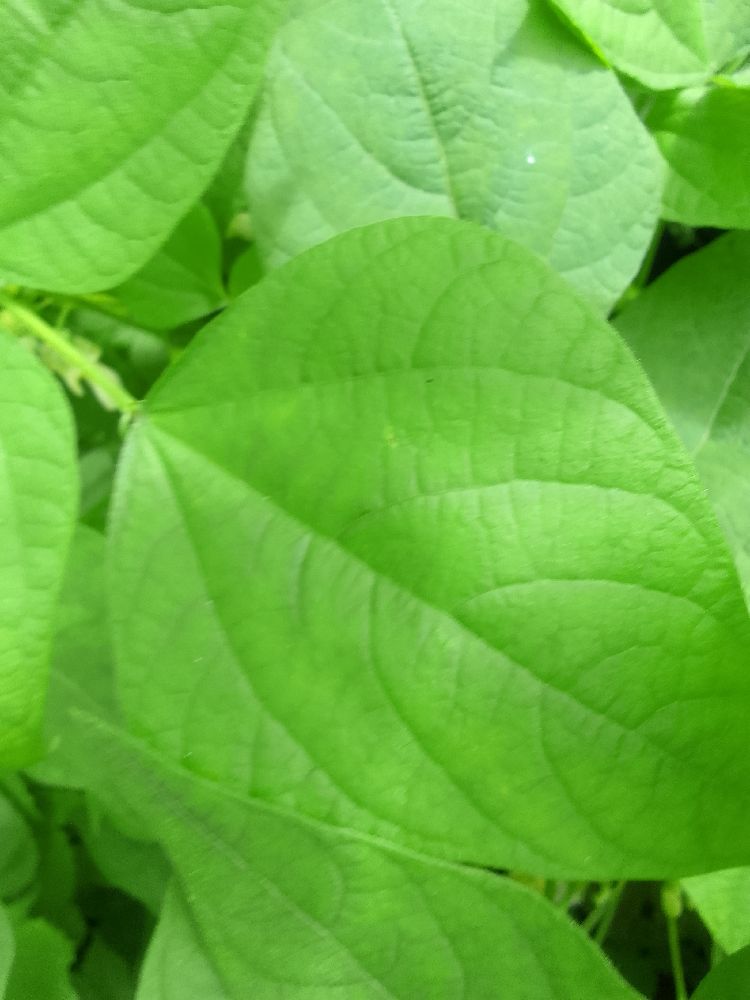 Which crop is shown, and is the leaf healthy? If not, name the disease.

common bean, healthy
